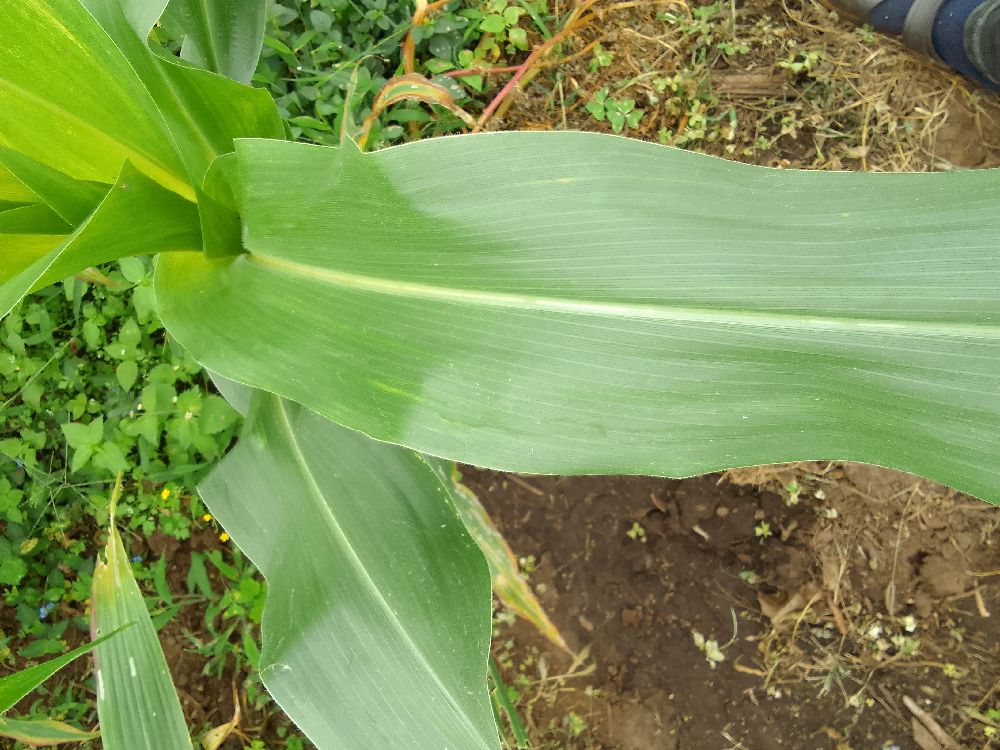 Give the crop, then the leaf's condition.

maize, healthy
